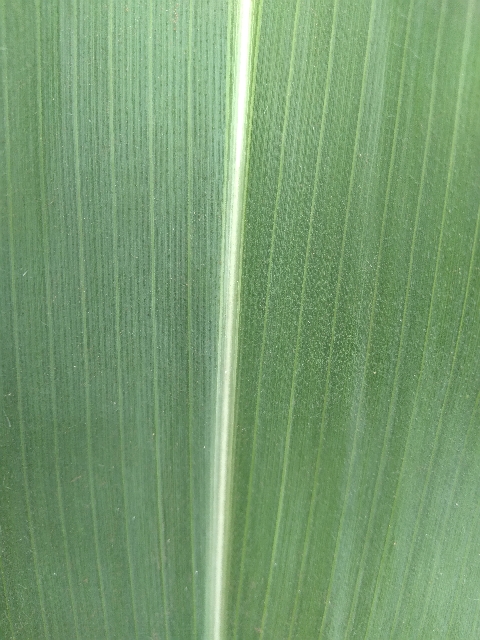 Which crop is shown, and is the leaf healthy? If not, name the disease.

maize, healthy
